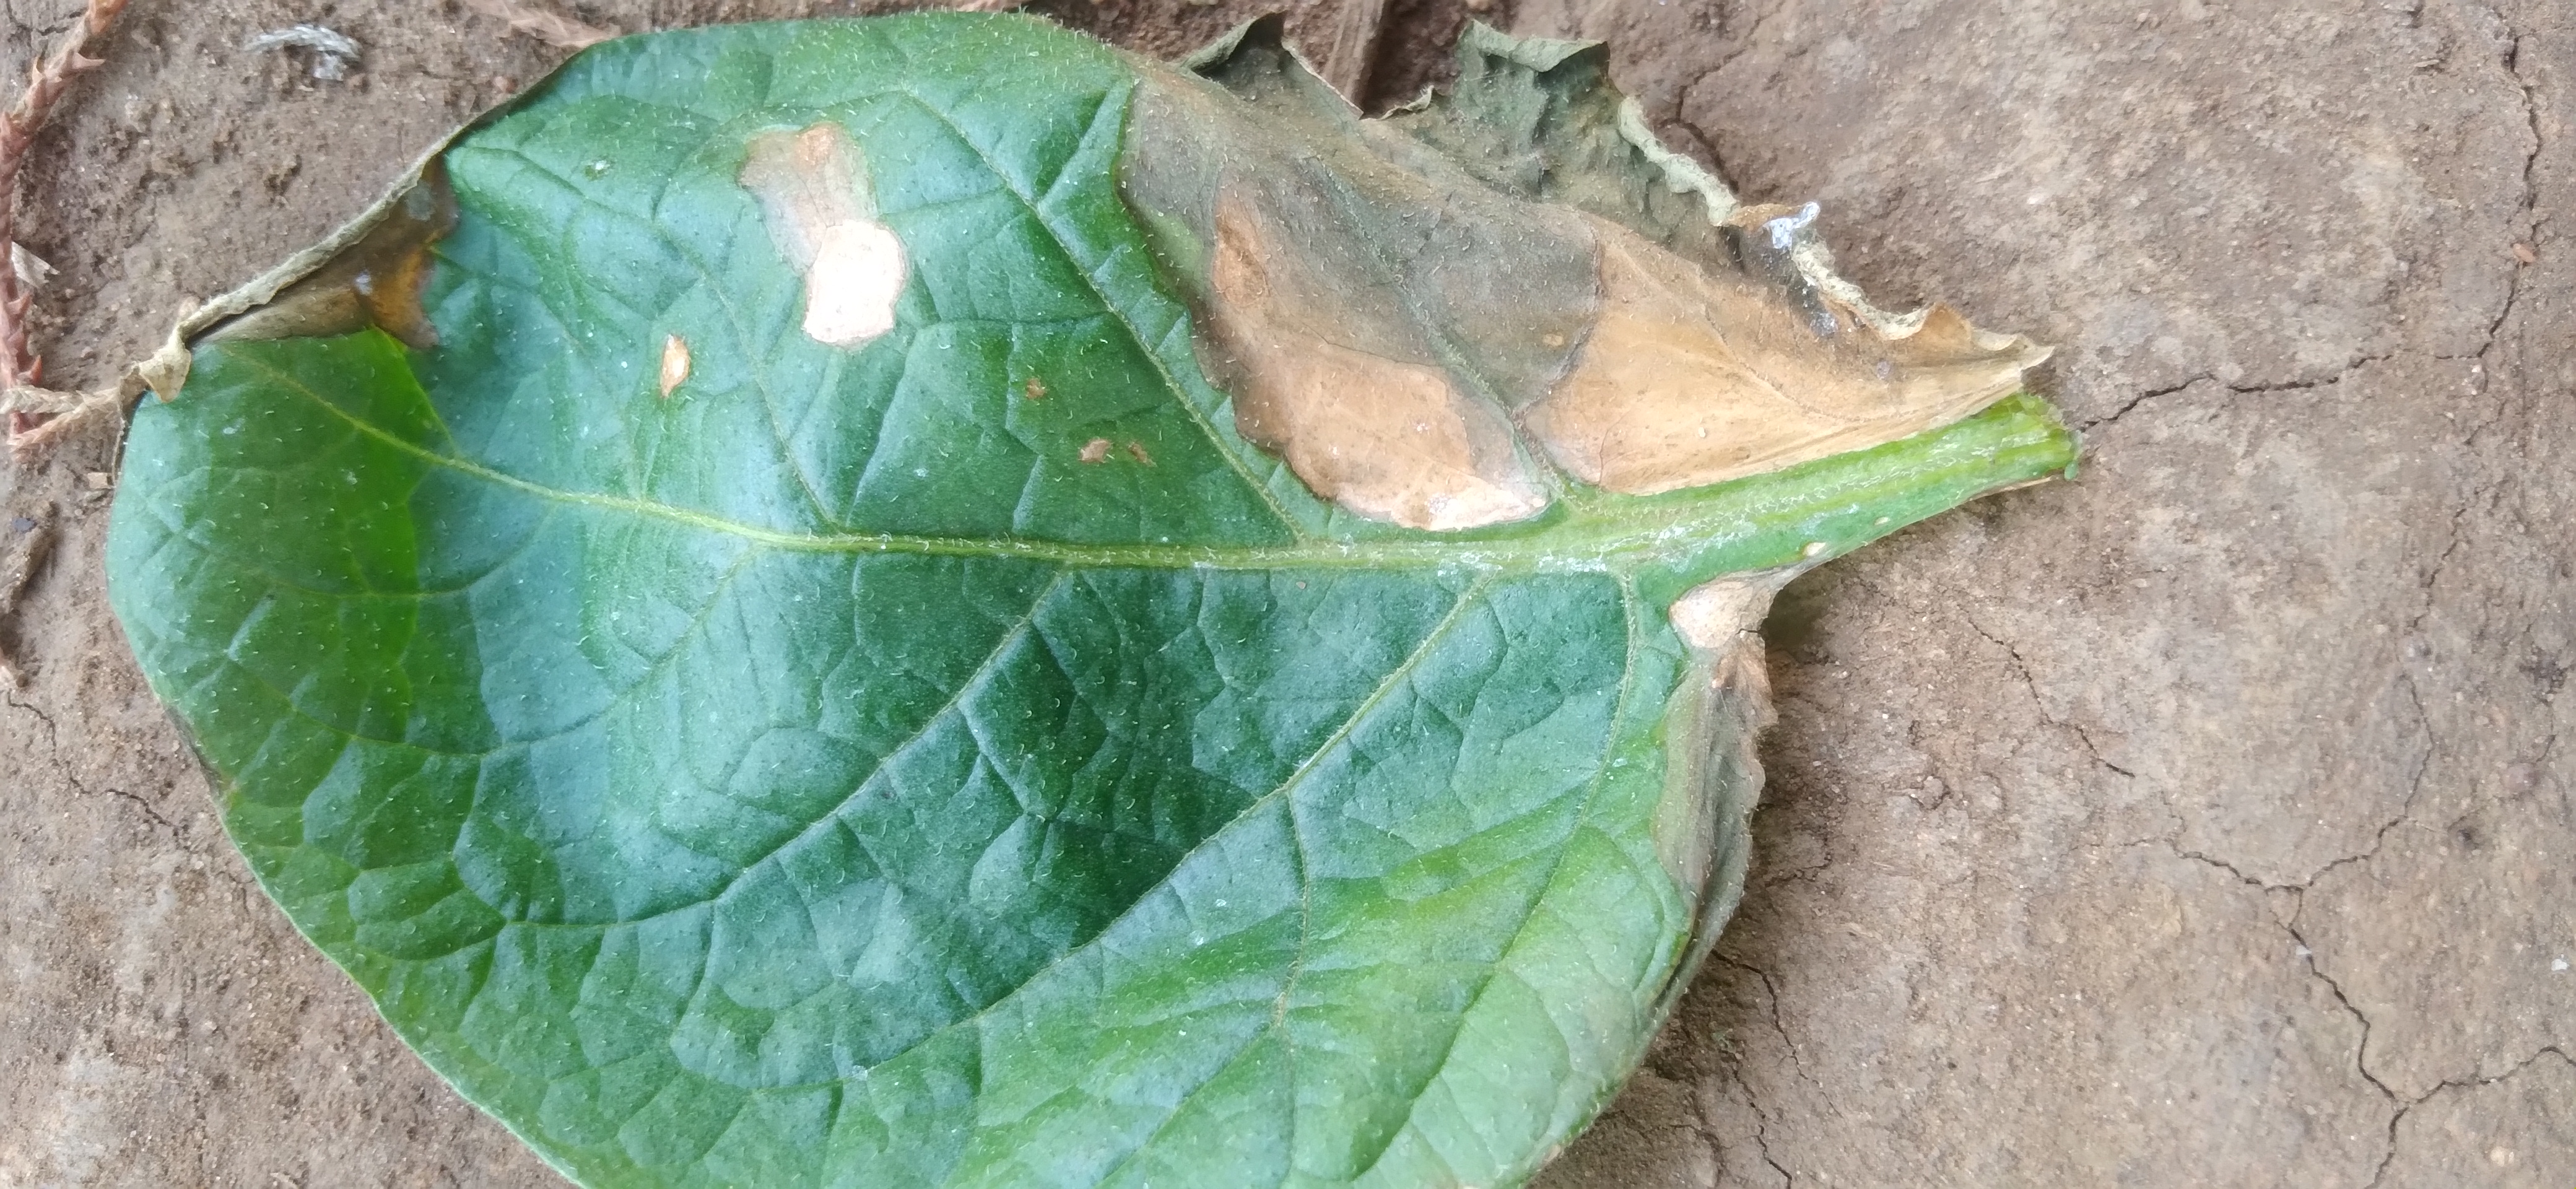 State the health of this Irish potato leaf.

early blight
